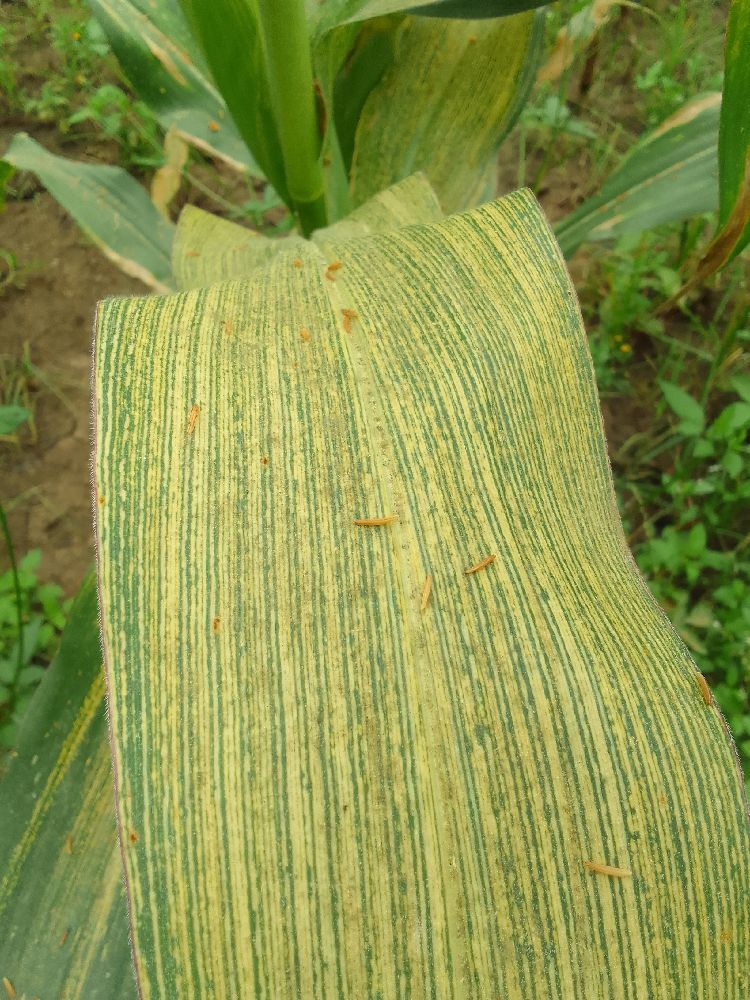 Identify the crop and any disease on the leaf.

maize, maize streak virus
